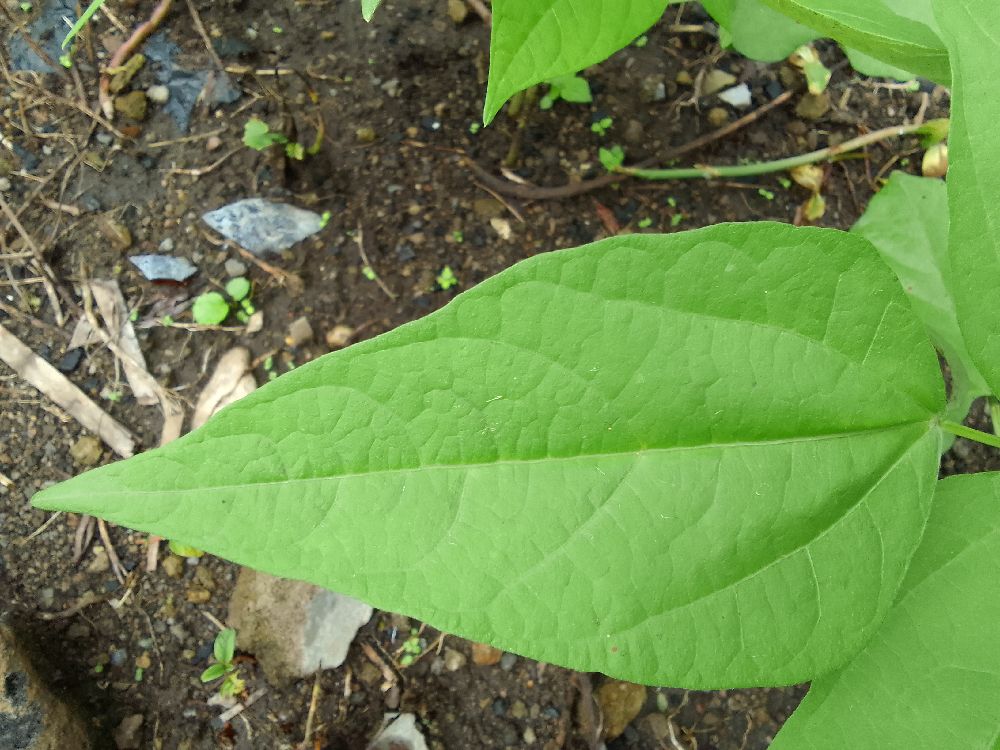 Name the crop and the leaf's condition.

common bean, healthy
